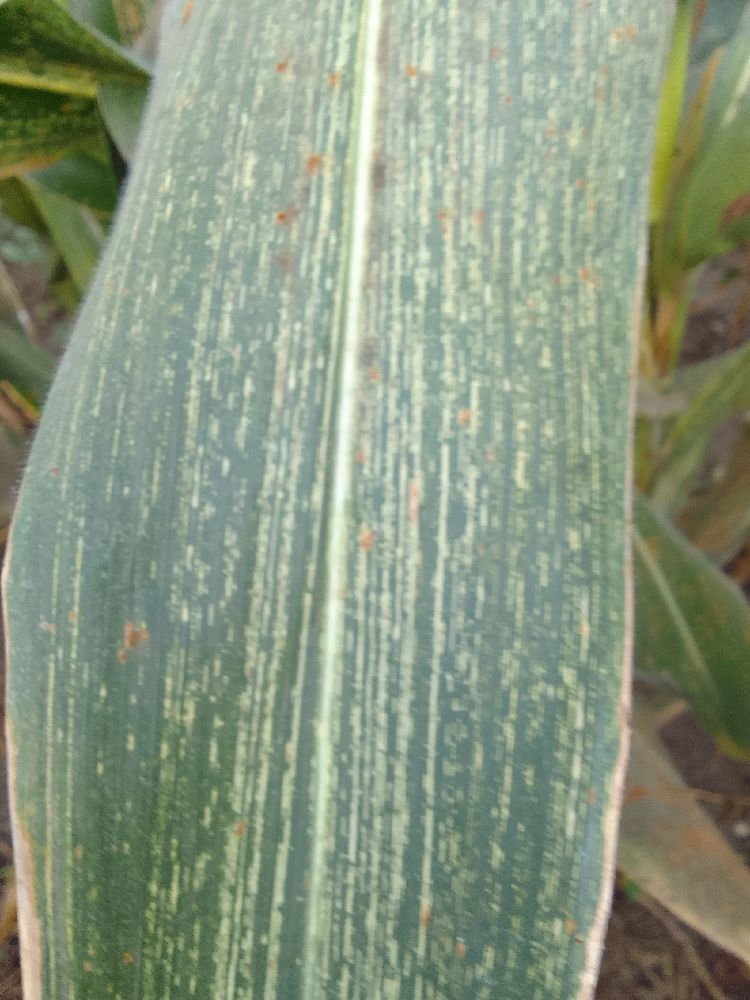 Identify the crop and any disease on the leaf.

maize, maize streak virus
